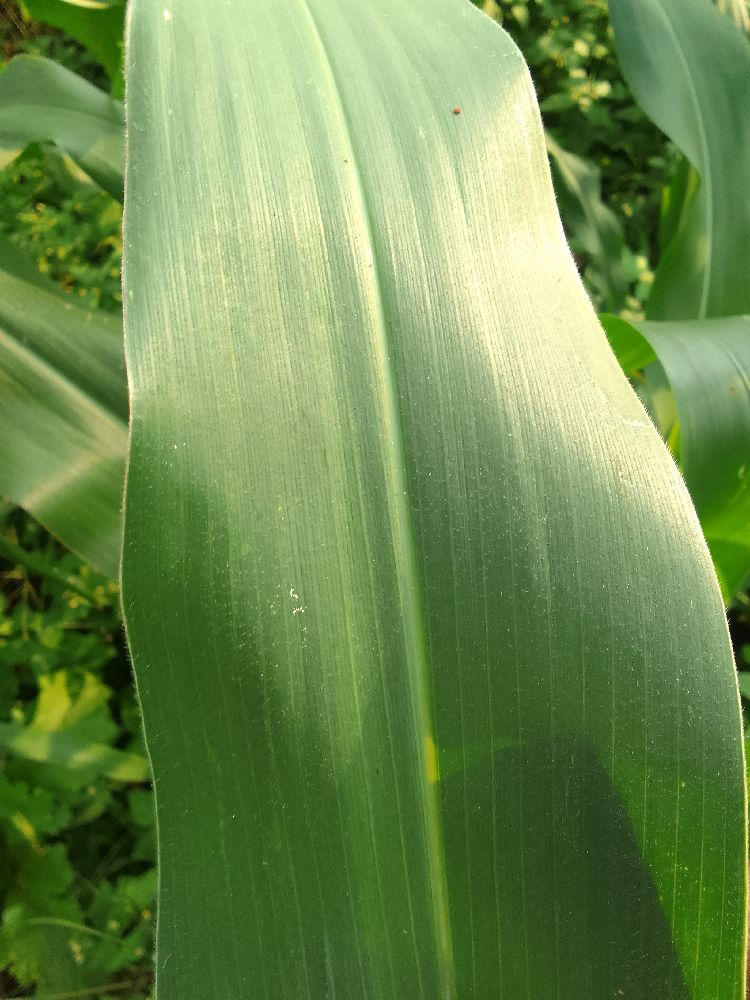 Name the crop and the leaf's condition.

maize, healthy
